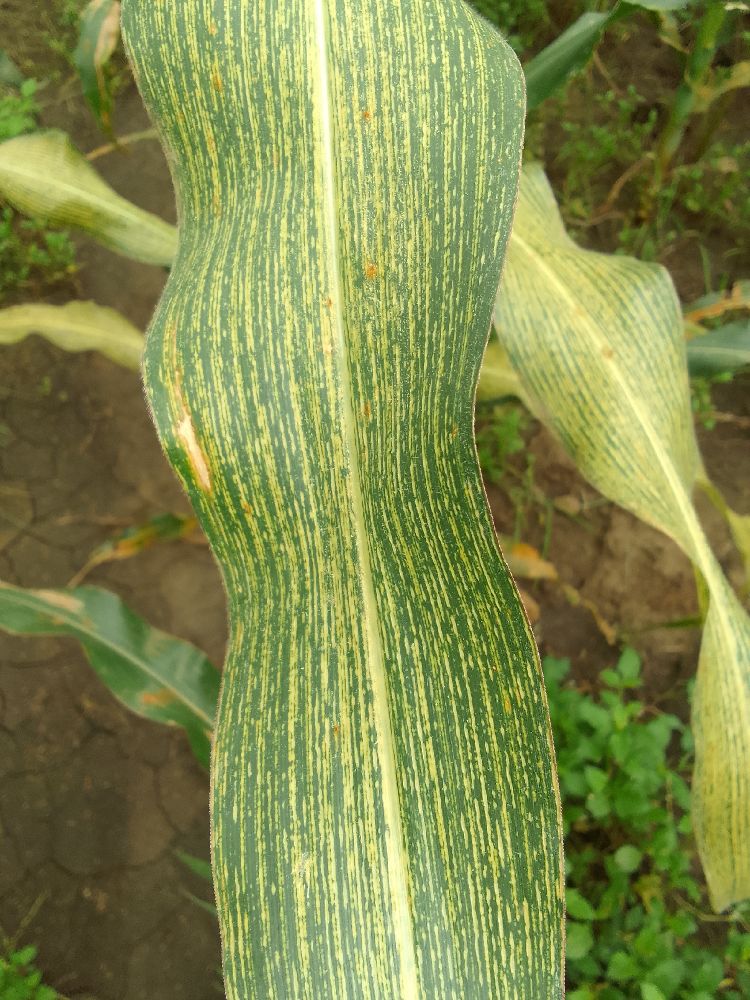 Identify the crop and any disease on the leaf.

maize, maize streak virus
